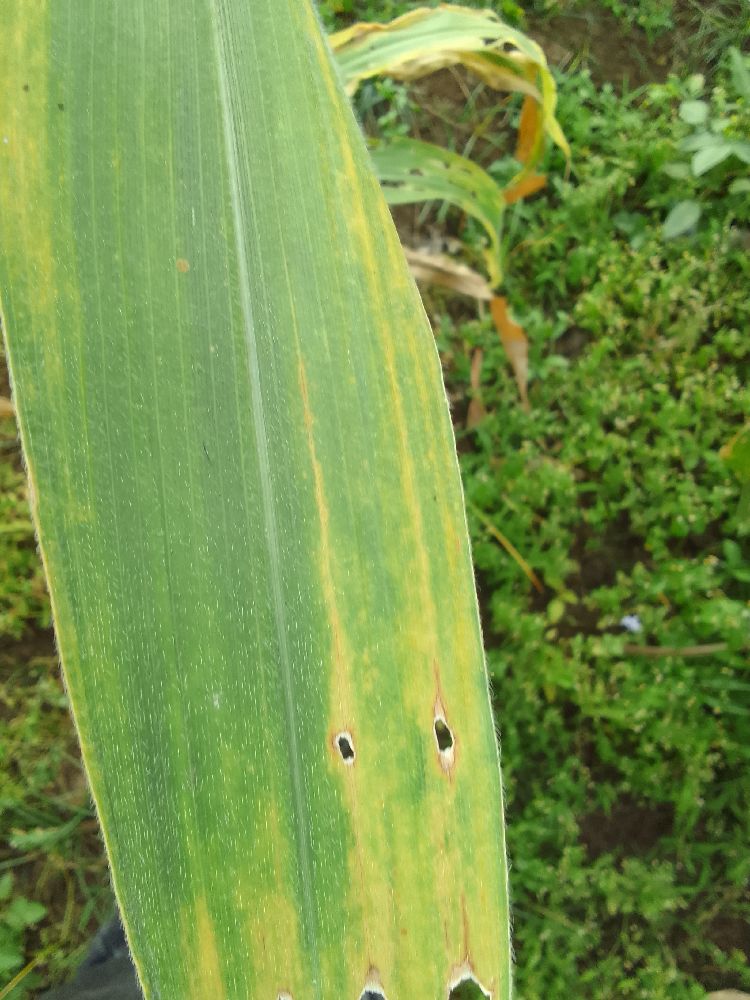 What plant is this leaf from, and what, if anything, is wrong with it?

maize, maize lethal necrosis
